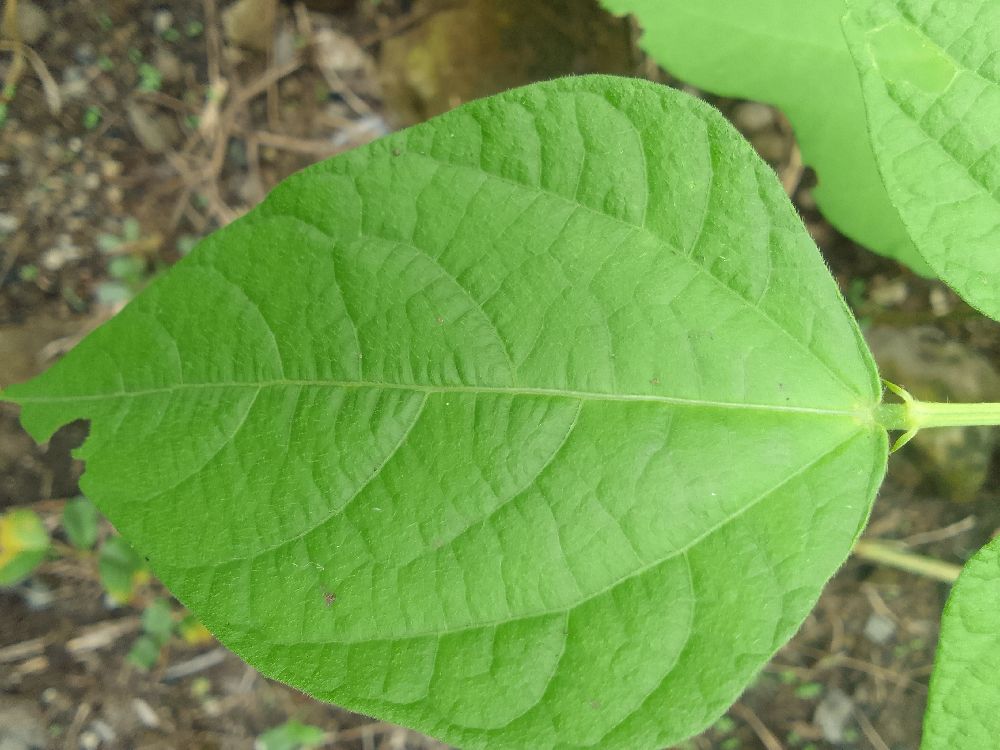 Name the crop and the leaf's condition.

common bean, healthy
